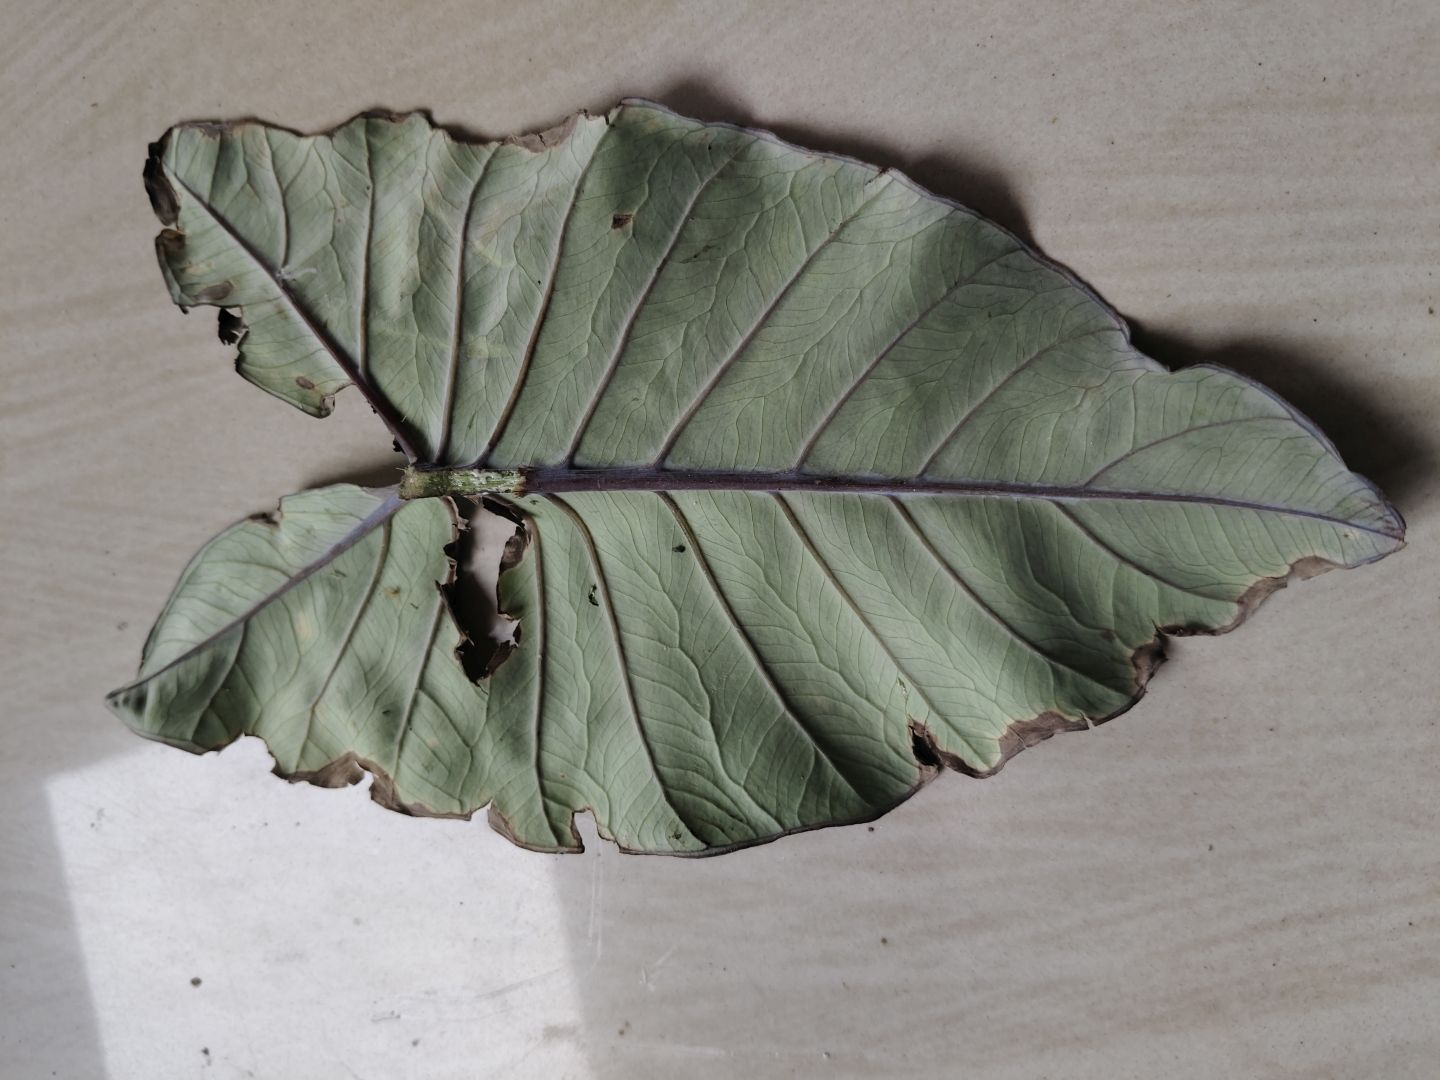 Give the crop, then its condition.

taro, leaf blight
